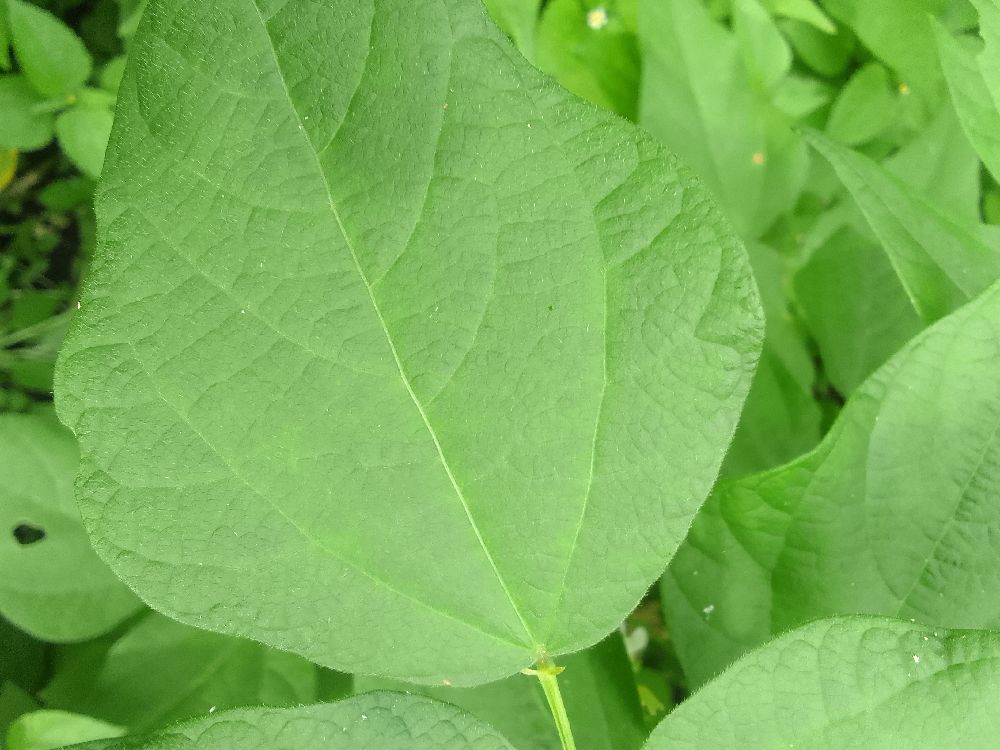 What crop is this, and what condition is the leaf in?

common bean, healthy
